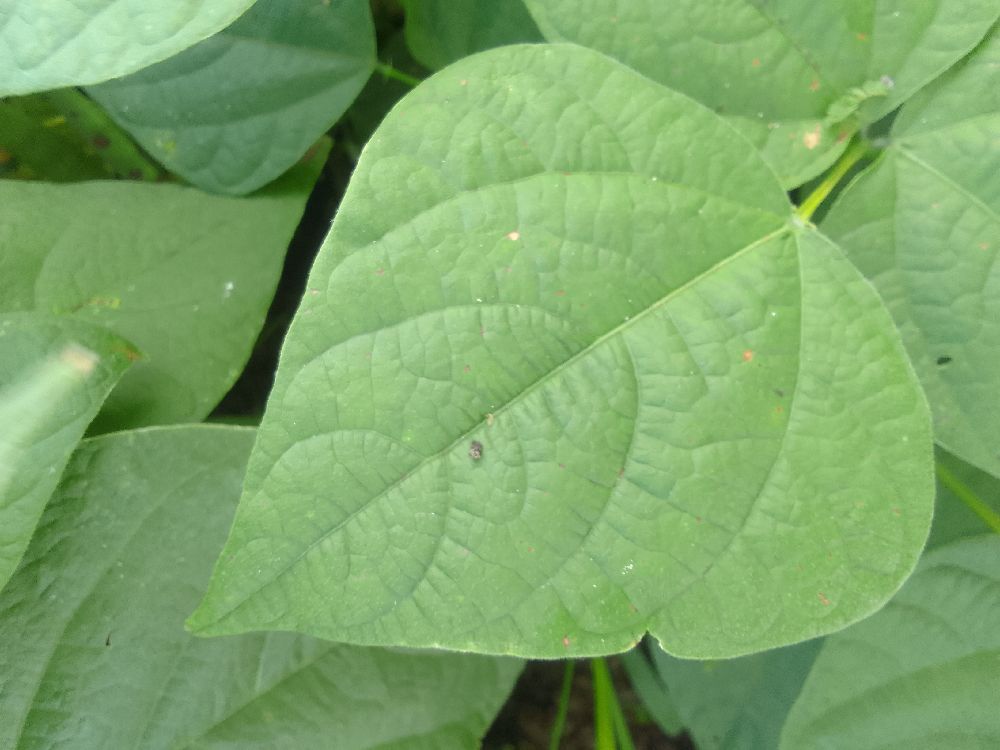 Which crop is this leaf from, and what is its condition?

common bean, healthy
